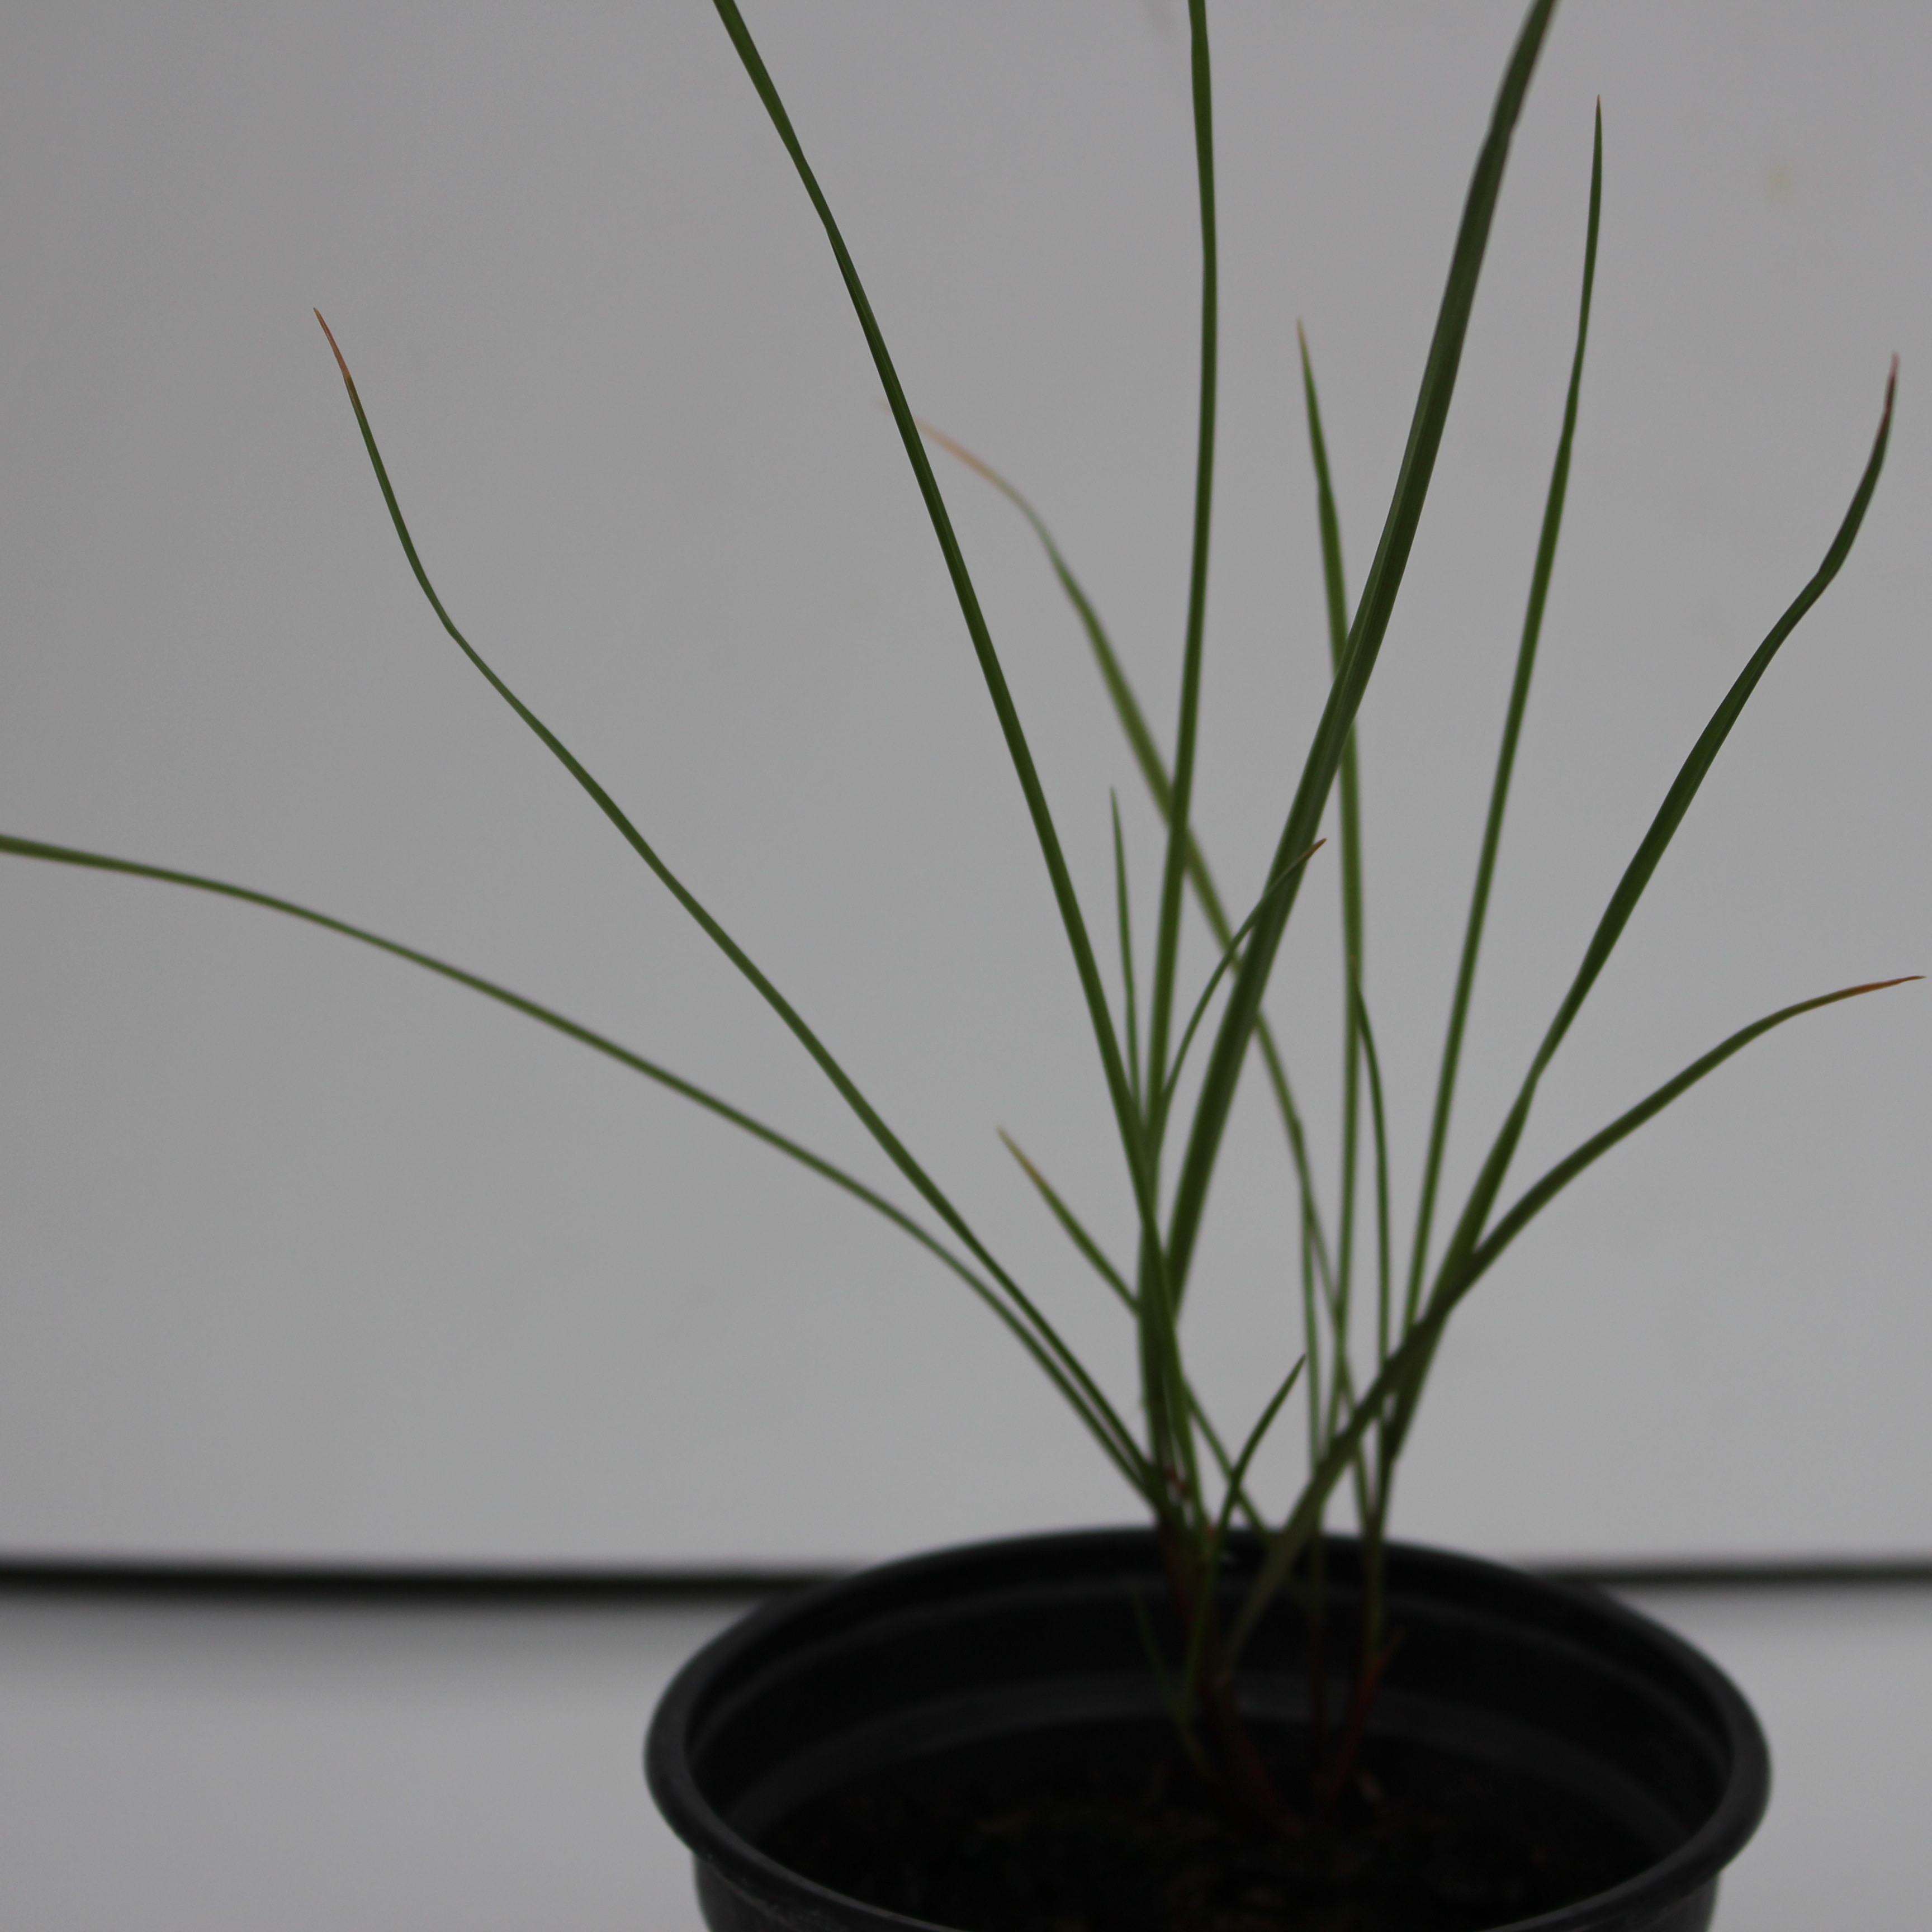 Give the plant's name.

Lolium multiflorum
